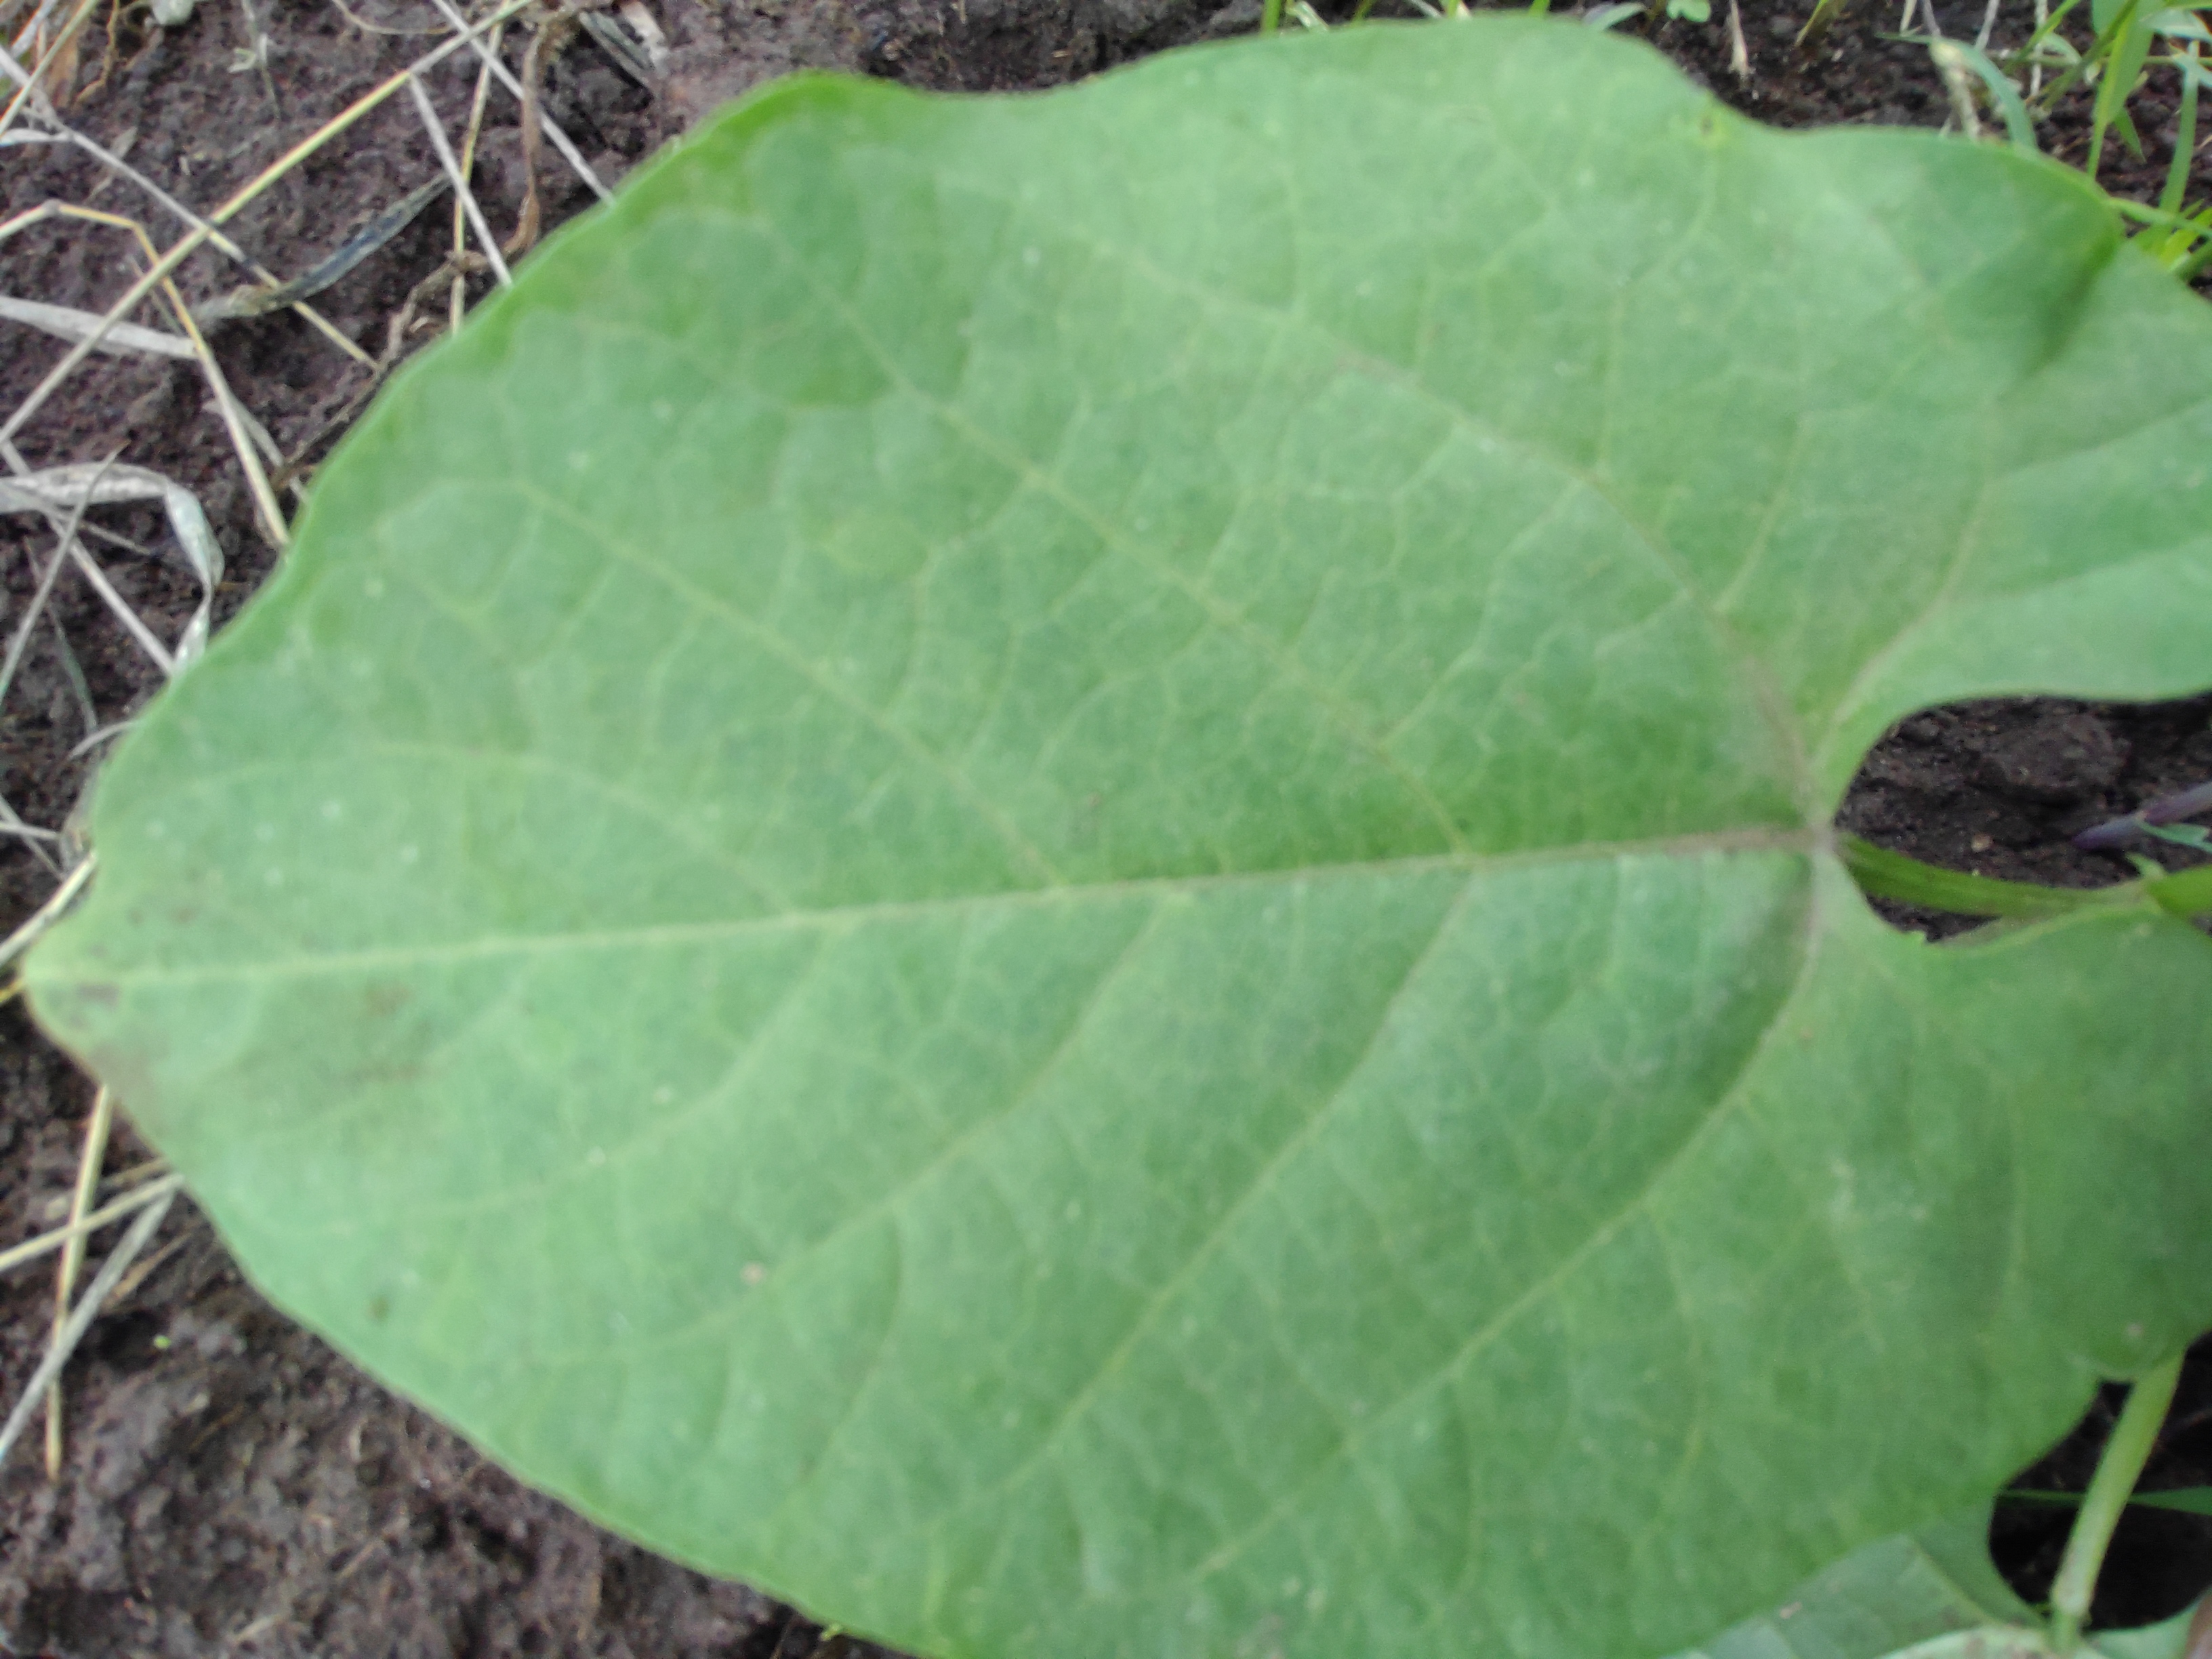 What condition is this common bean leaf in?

healthy
